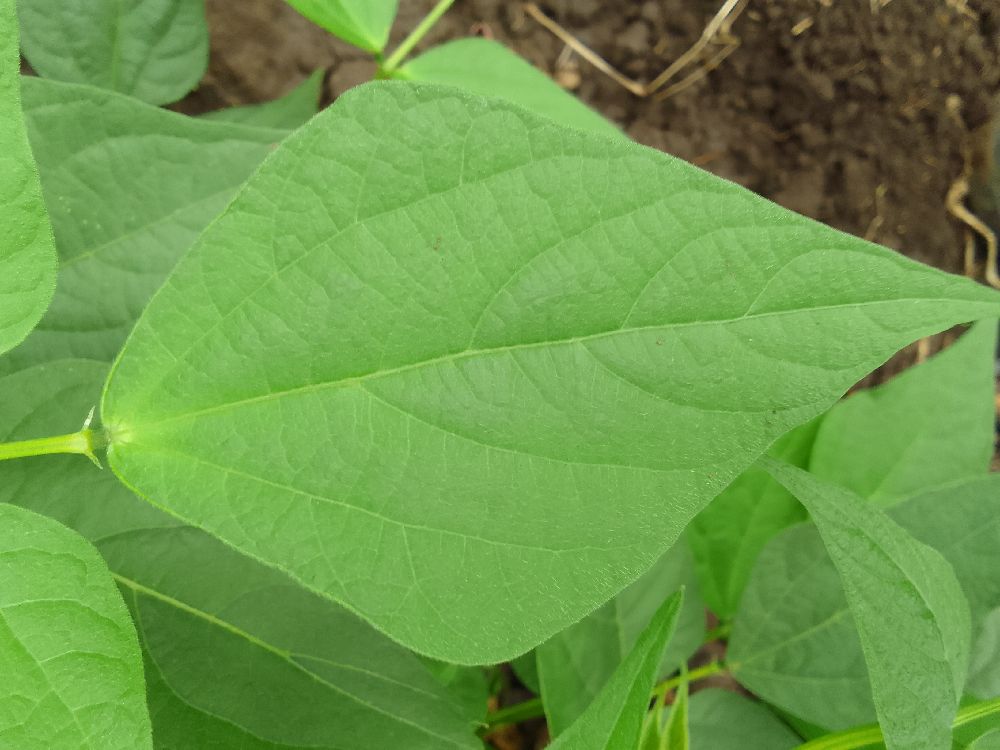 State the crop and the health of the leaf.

common bean, healthy
